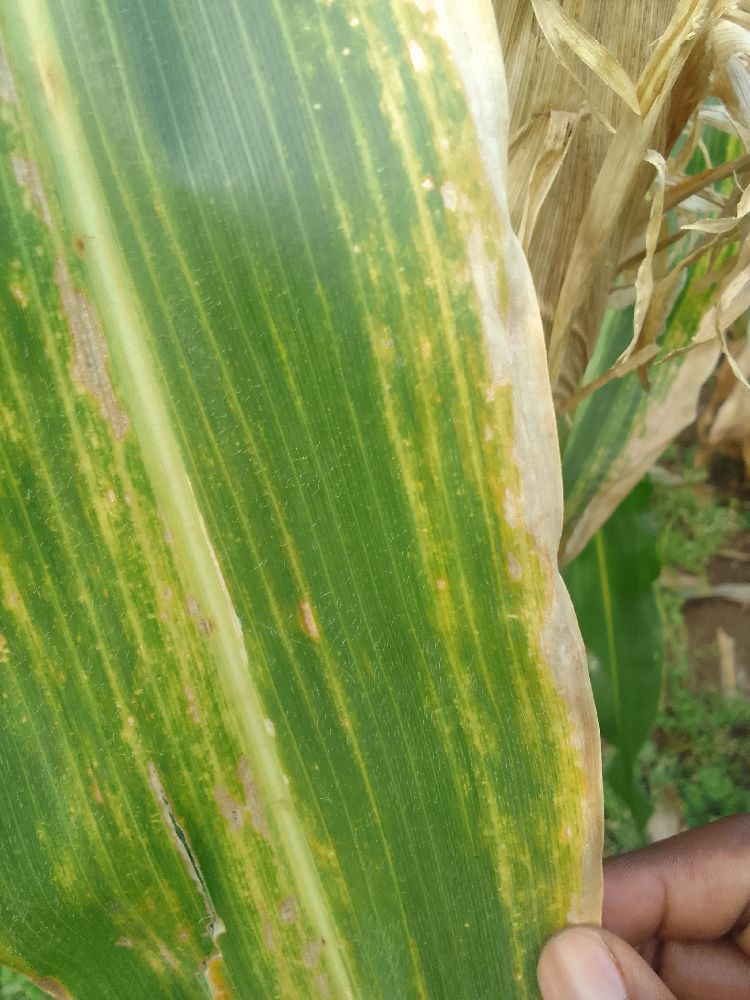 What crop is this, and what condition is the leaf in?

maize, maize lethal necrosis
